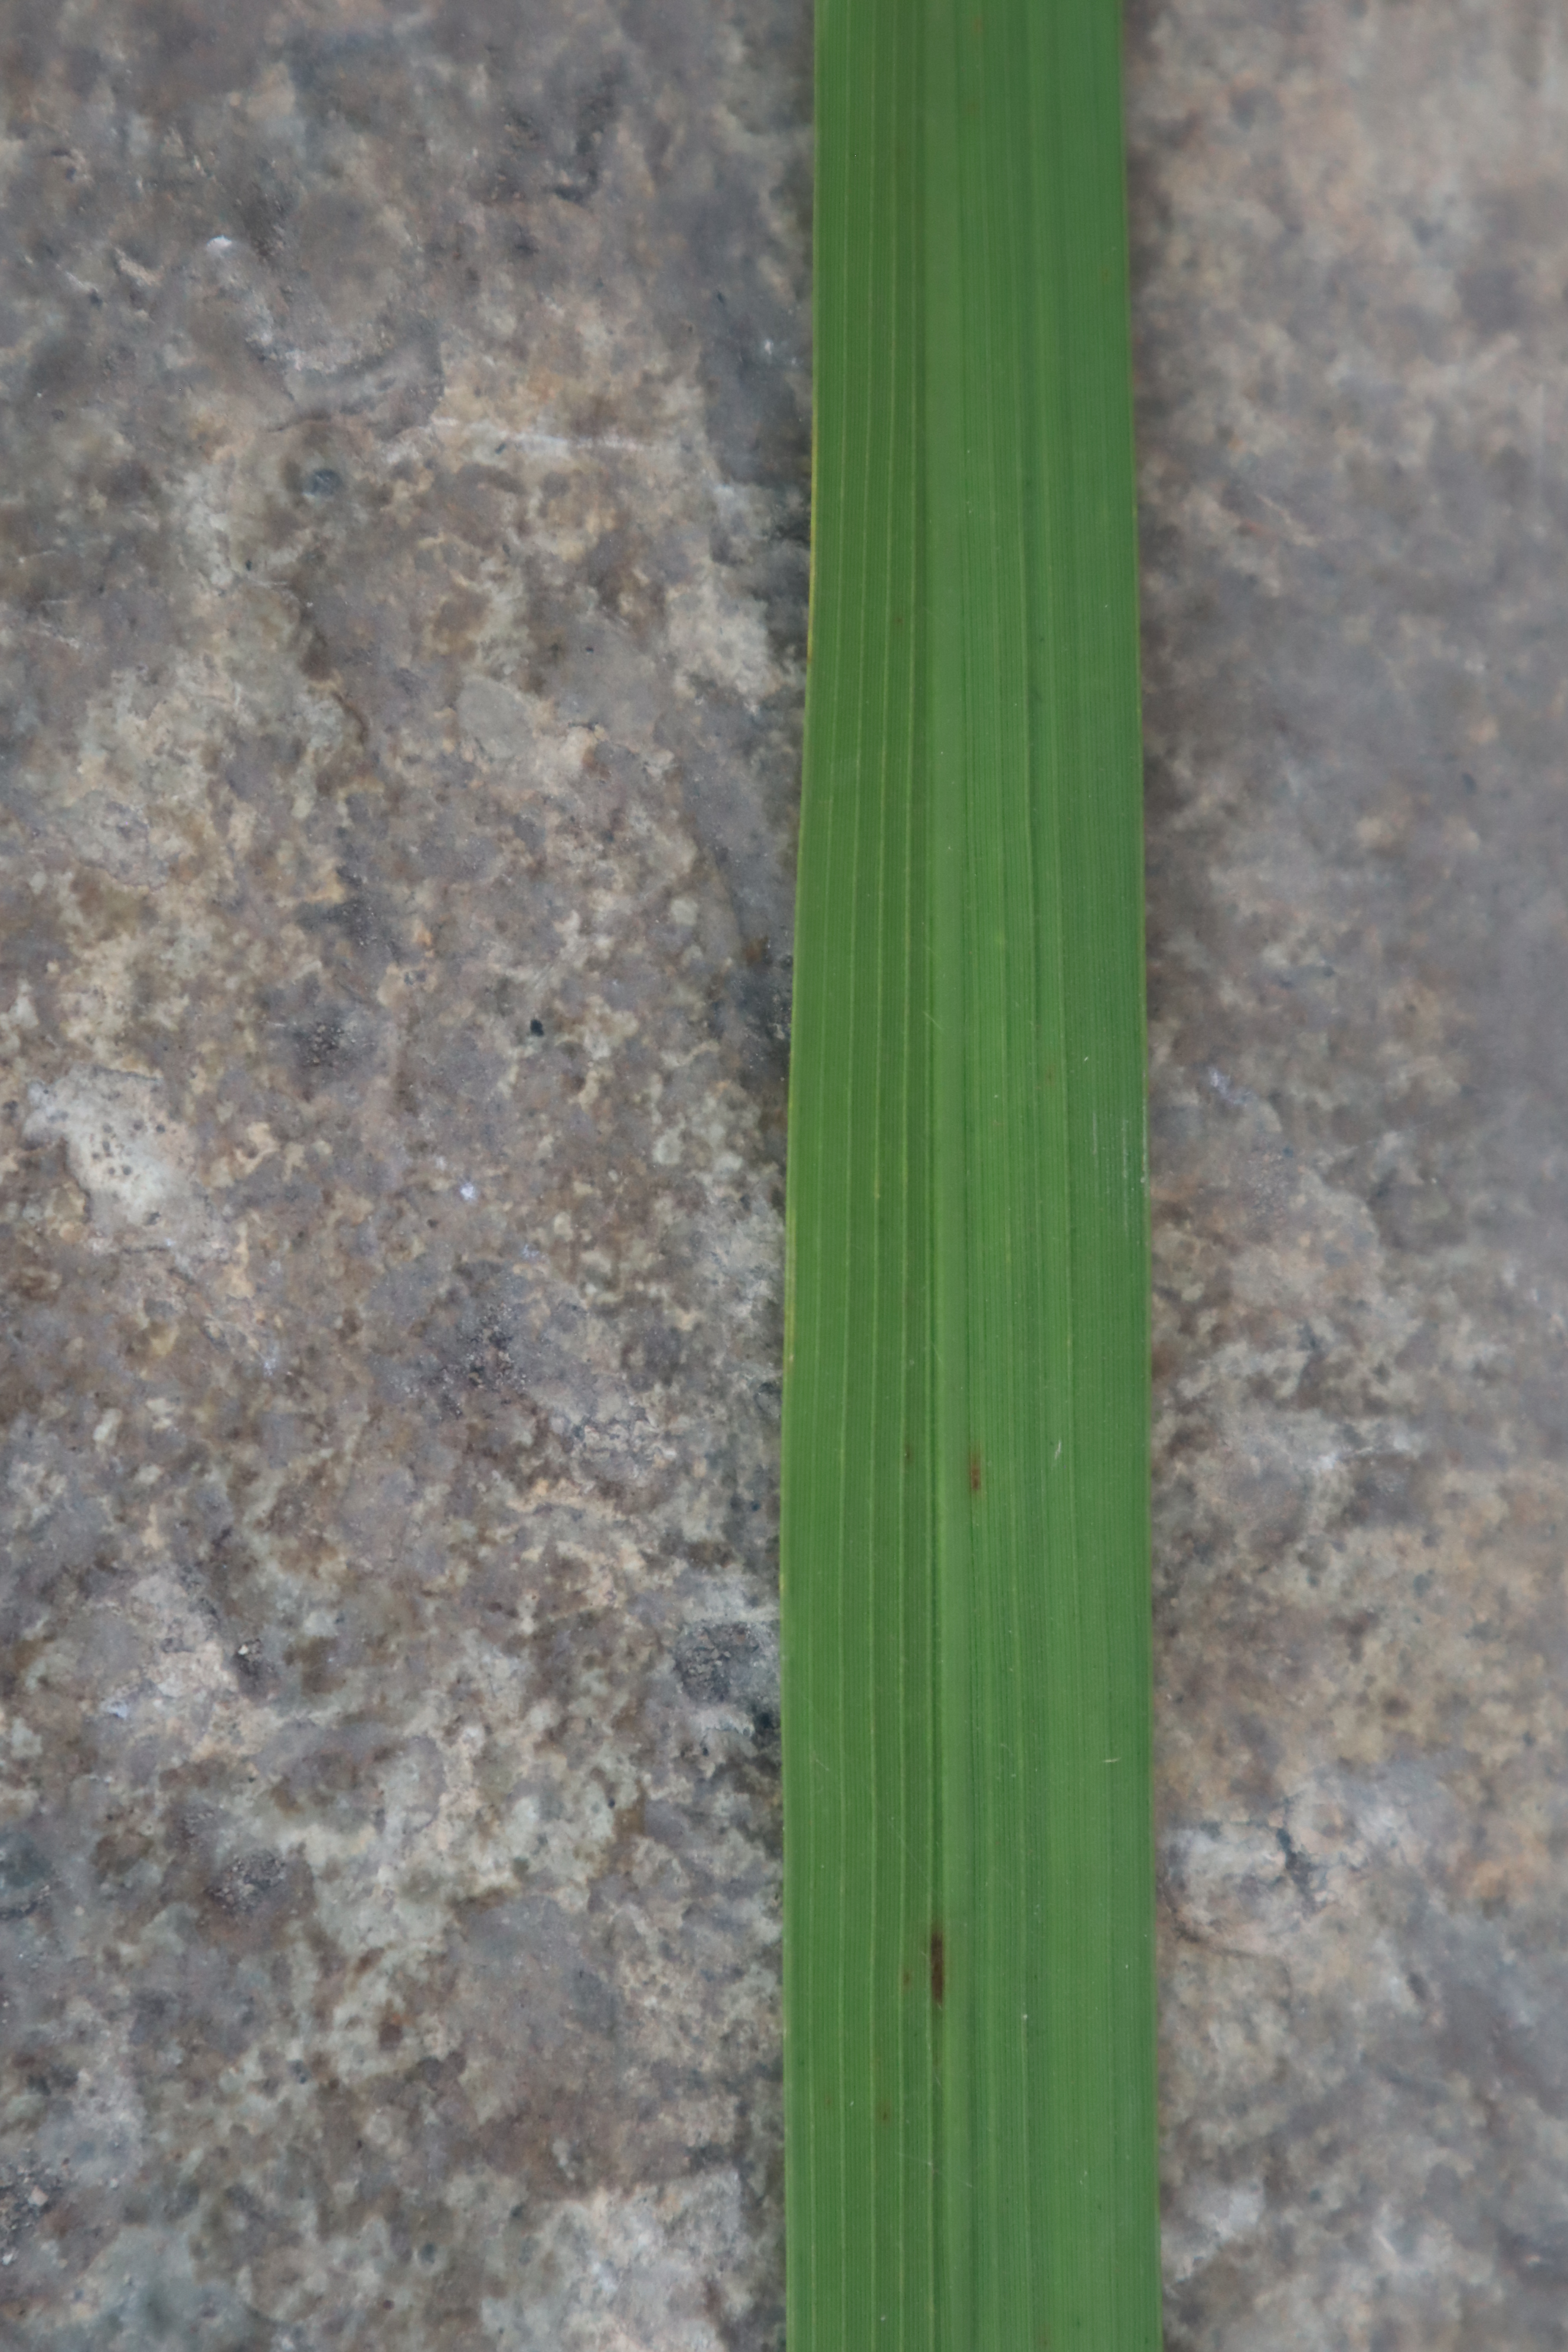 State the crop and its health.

rice, healthy leaves
